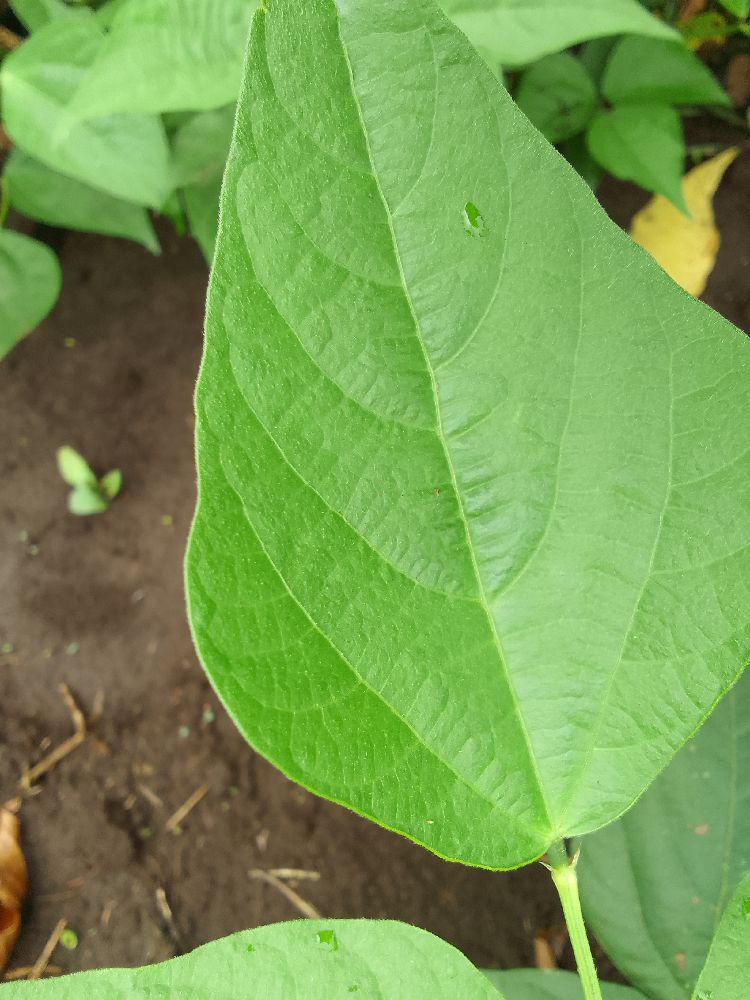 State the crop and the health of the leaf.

common bean, healthy
